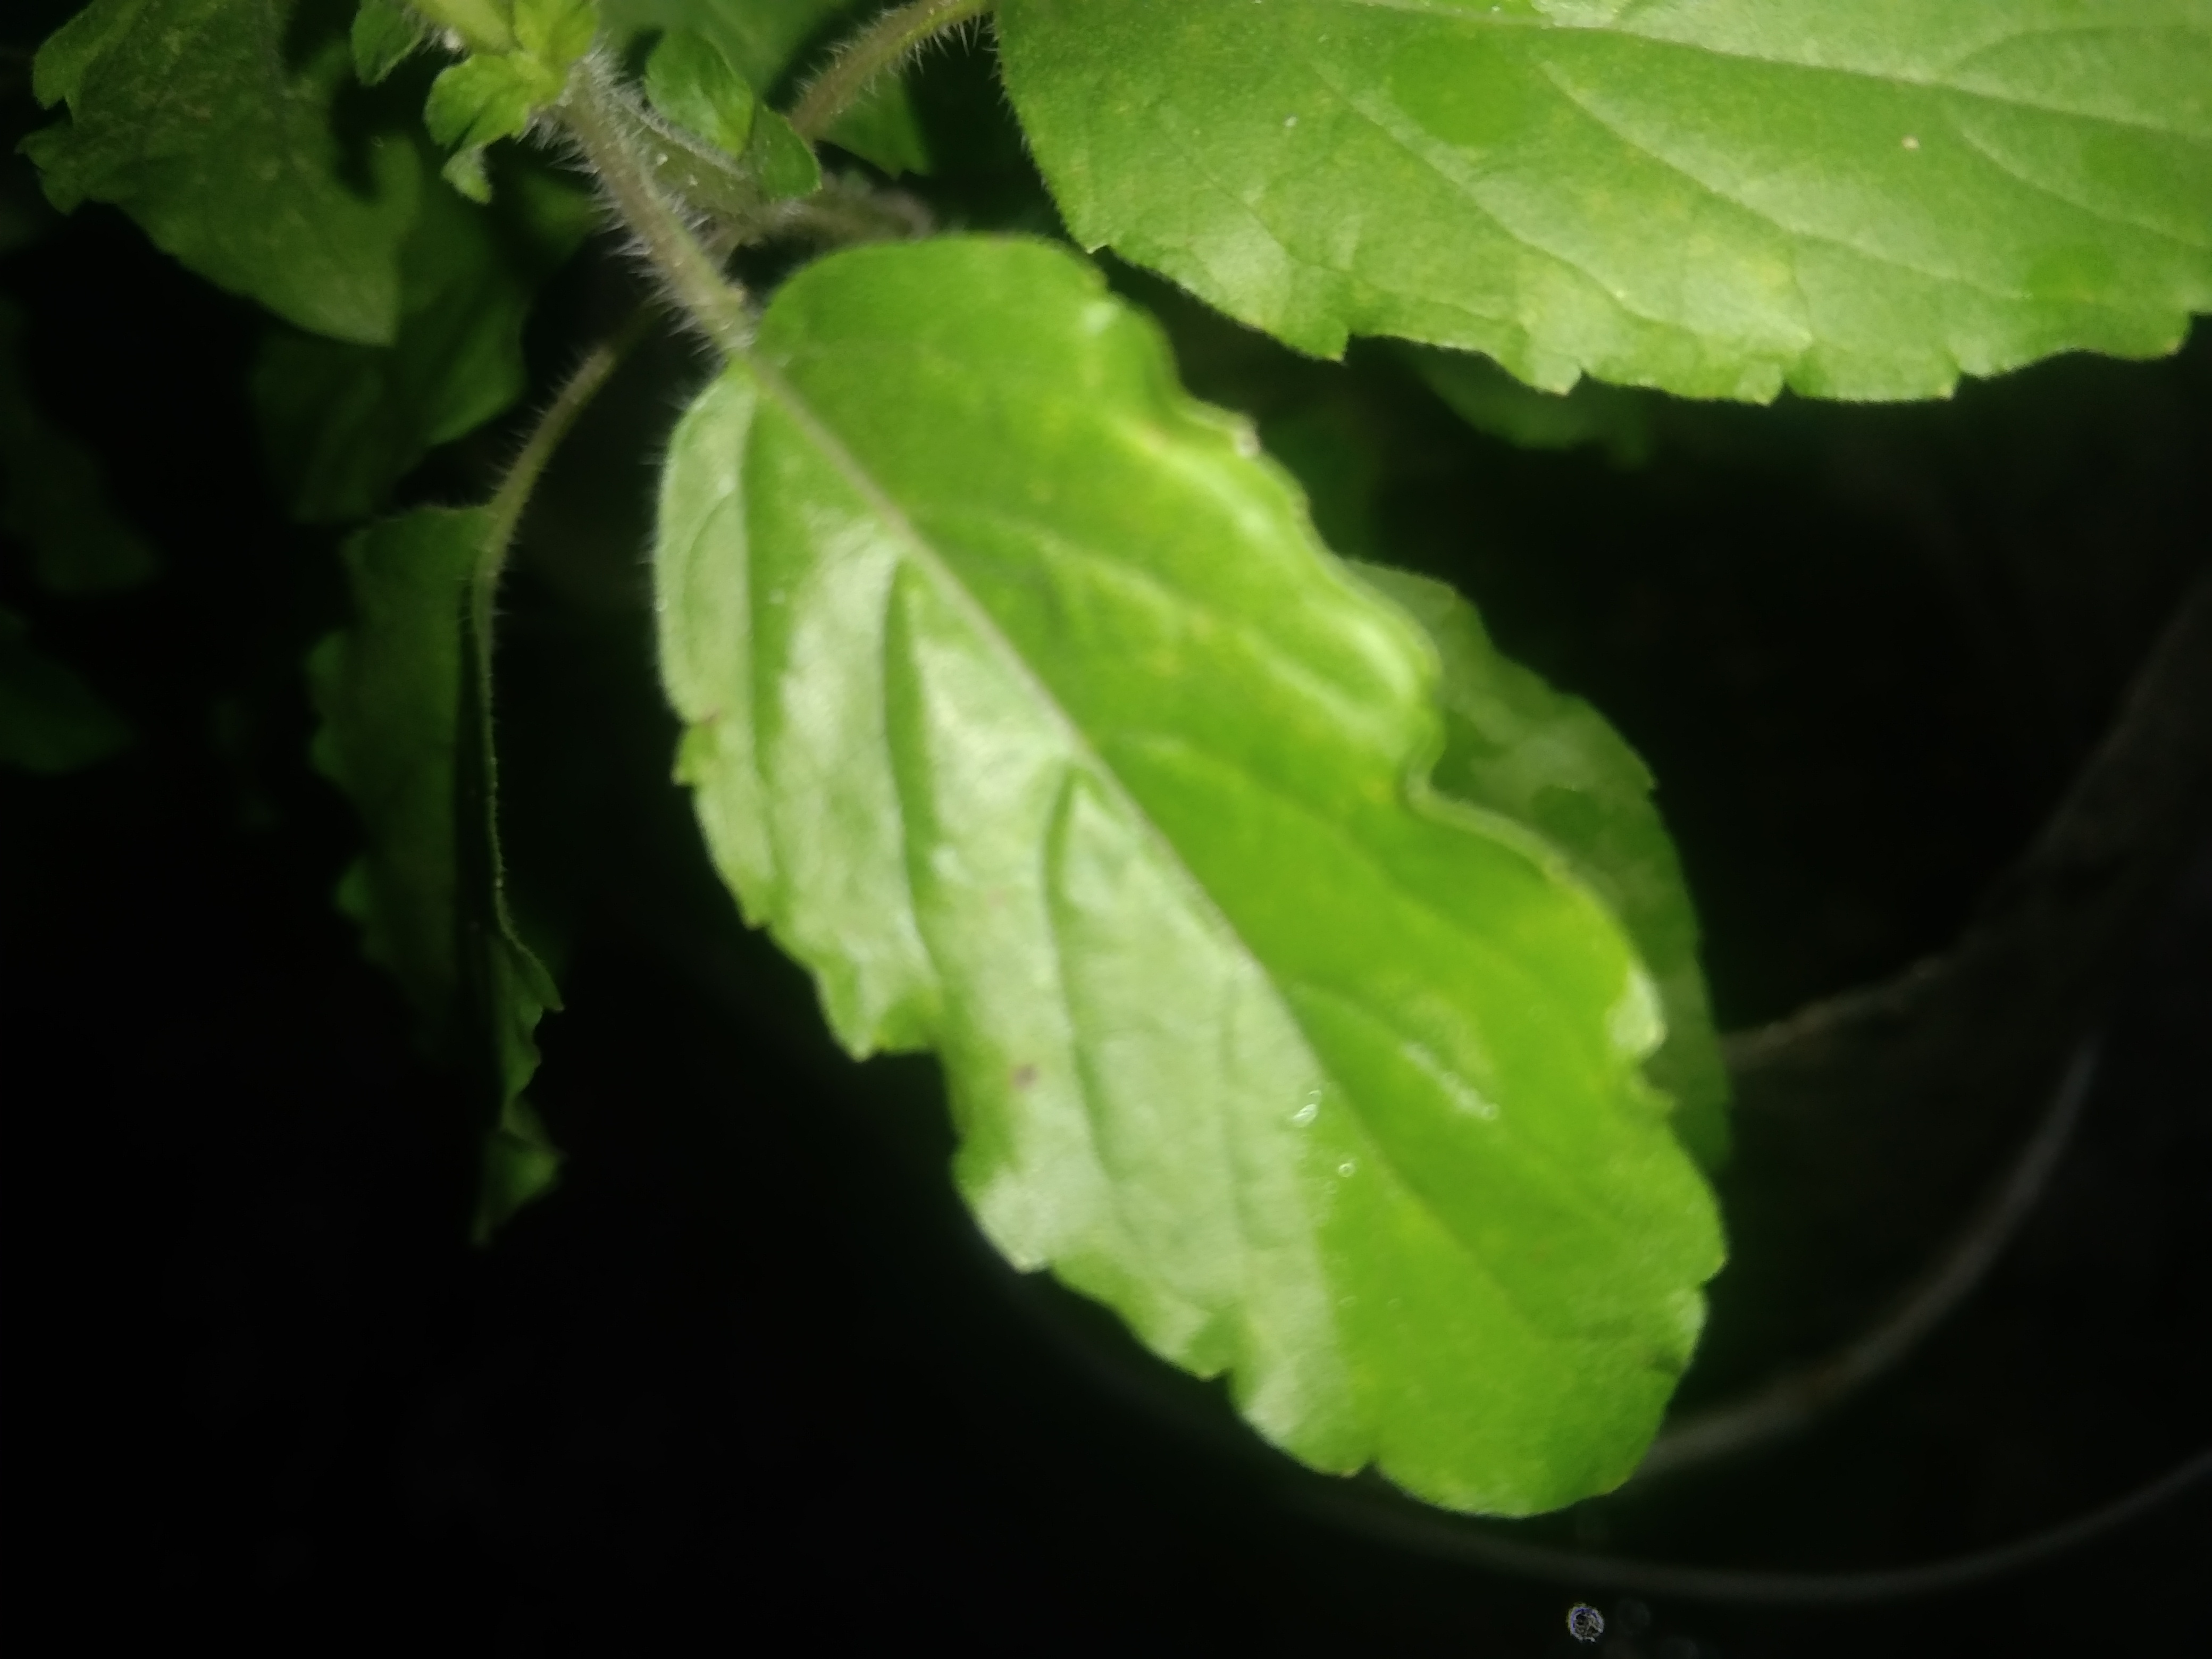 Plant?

tulshi
